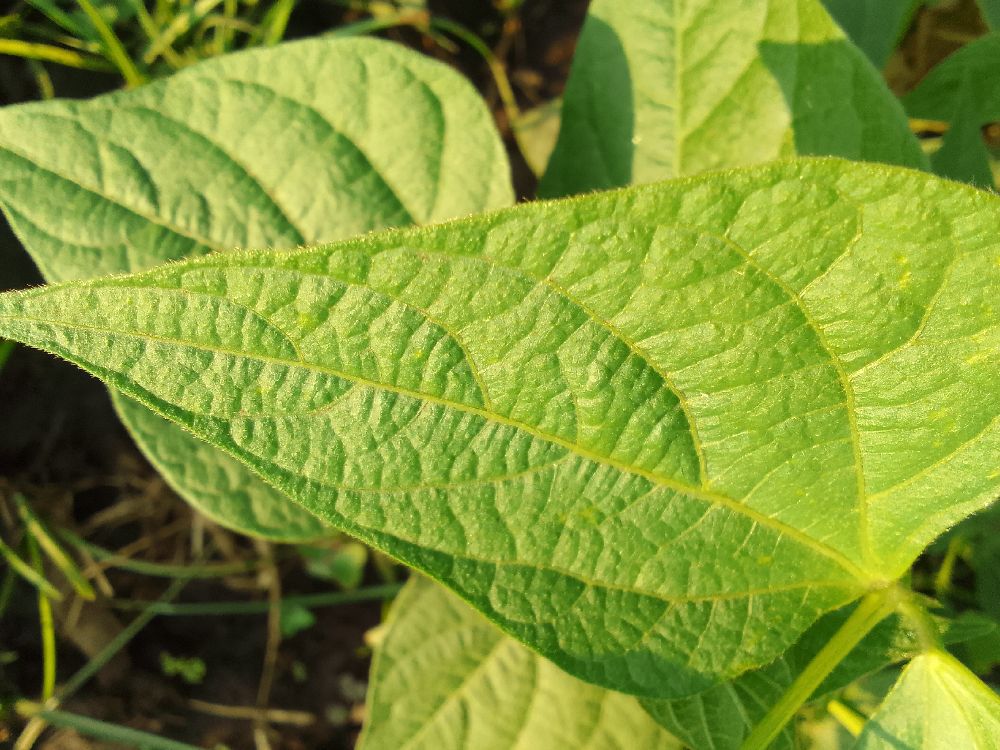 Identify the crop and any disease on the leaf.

common bean, healthy
